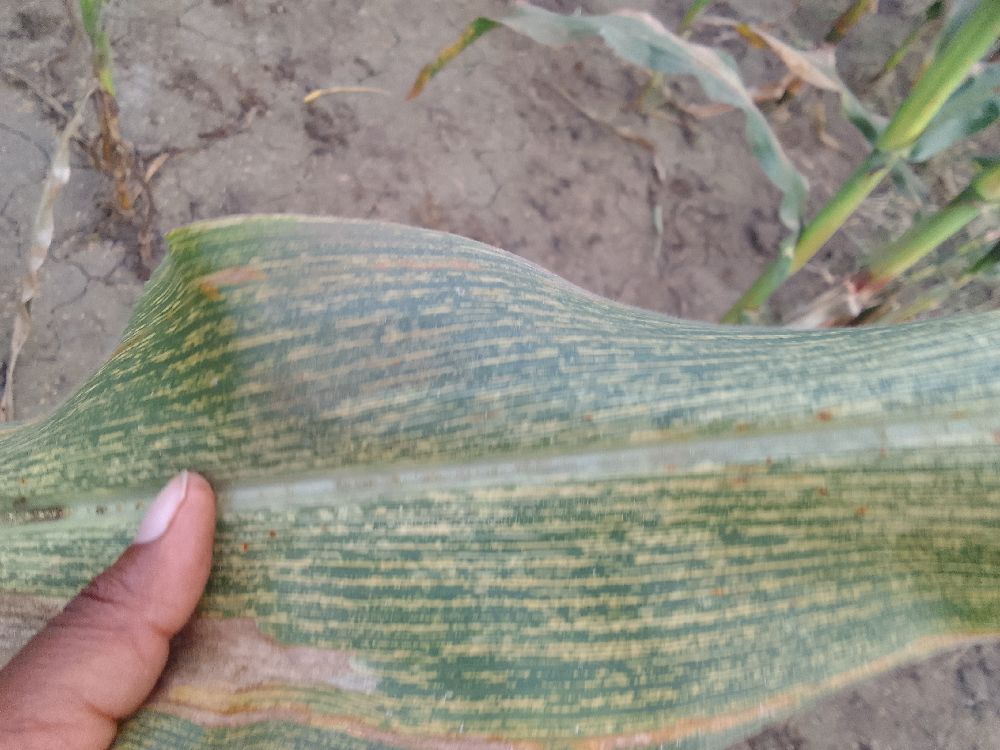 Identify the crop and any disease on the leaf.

maize, maize streak virus
